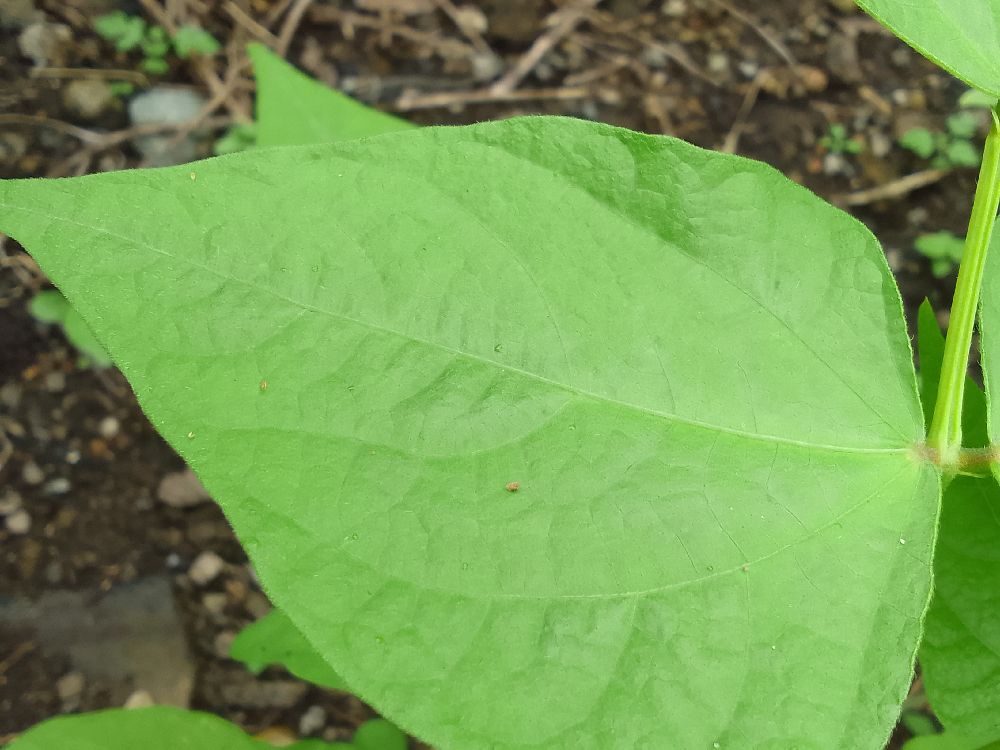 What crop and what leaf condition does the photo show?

common bean, healthy
